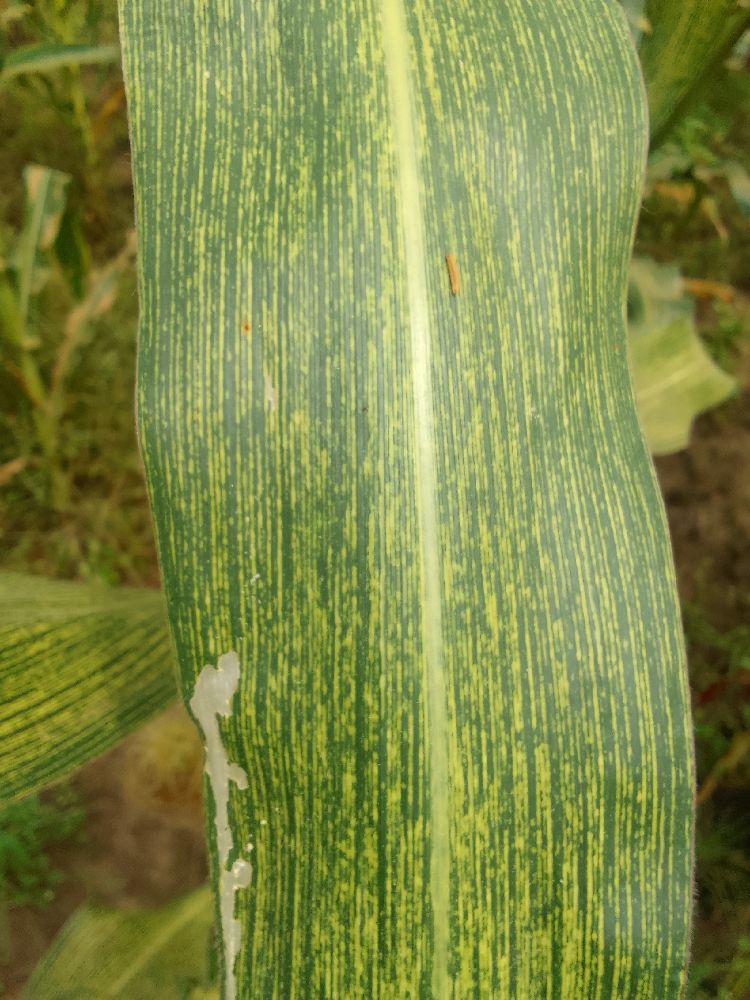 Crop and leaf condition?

maize, maize streak virus
